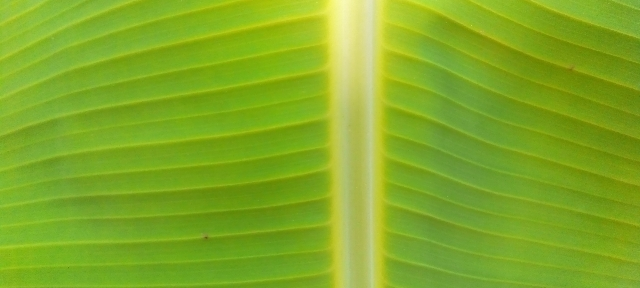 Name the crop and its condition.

banana, healthy
